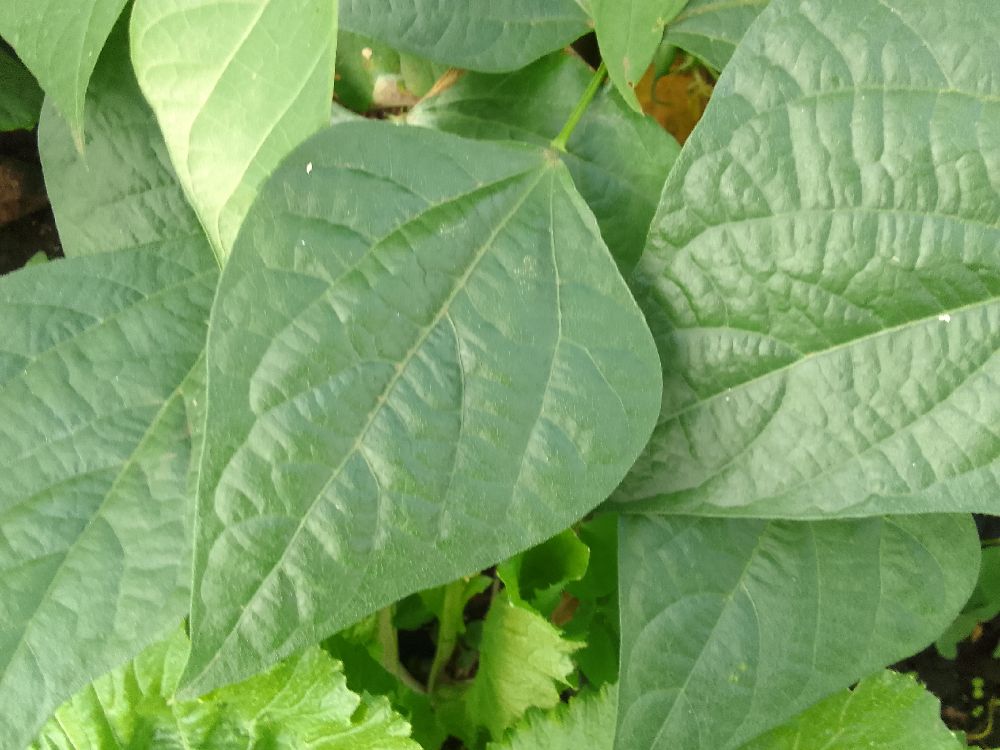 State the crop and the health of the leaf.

common bean, healthy
